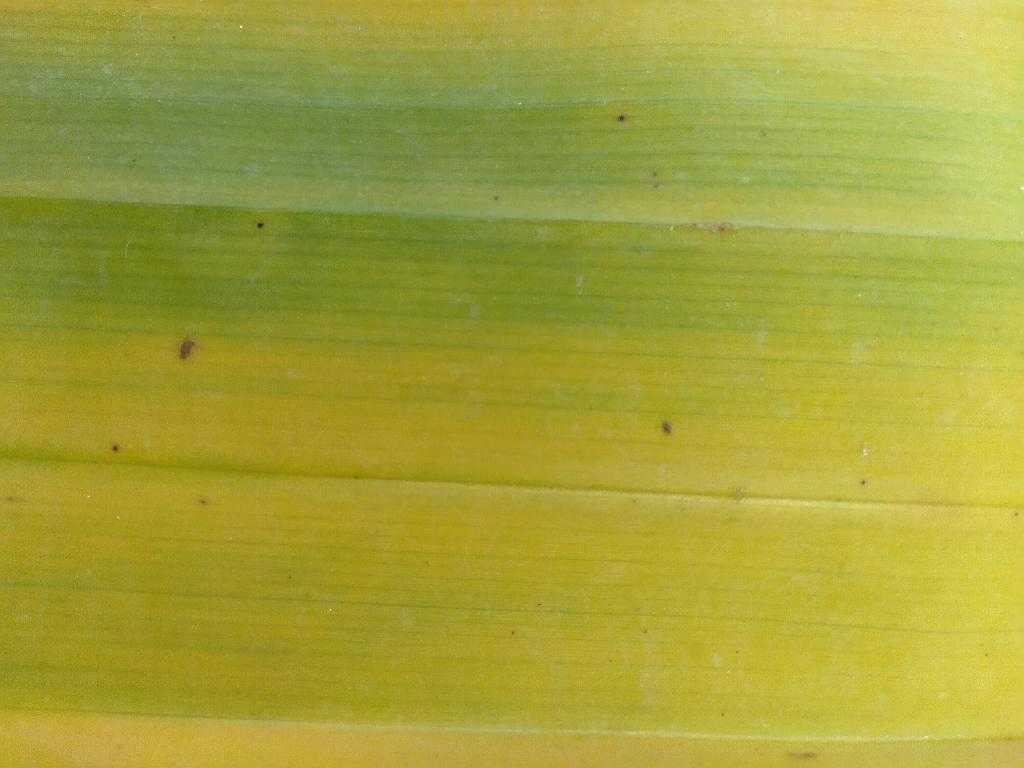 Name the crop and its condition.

banana, fusarium wilt race 1
